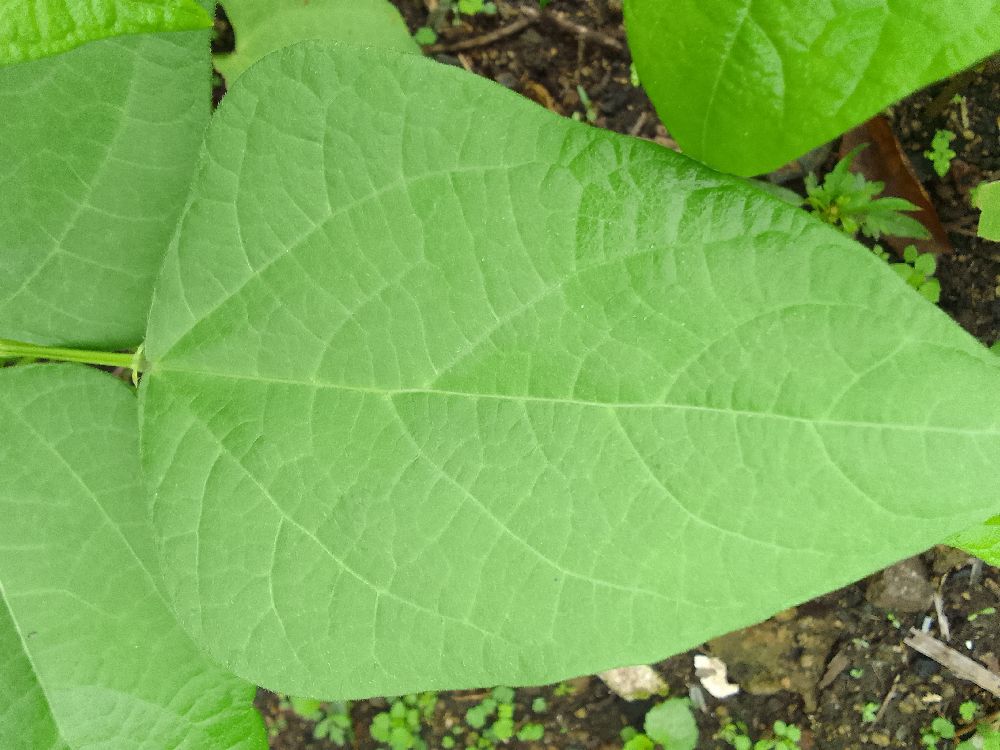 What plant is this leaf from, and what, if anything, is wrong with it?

common bean, healthy
